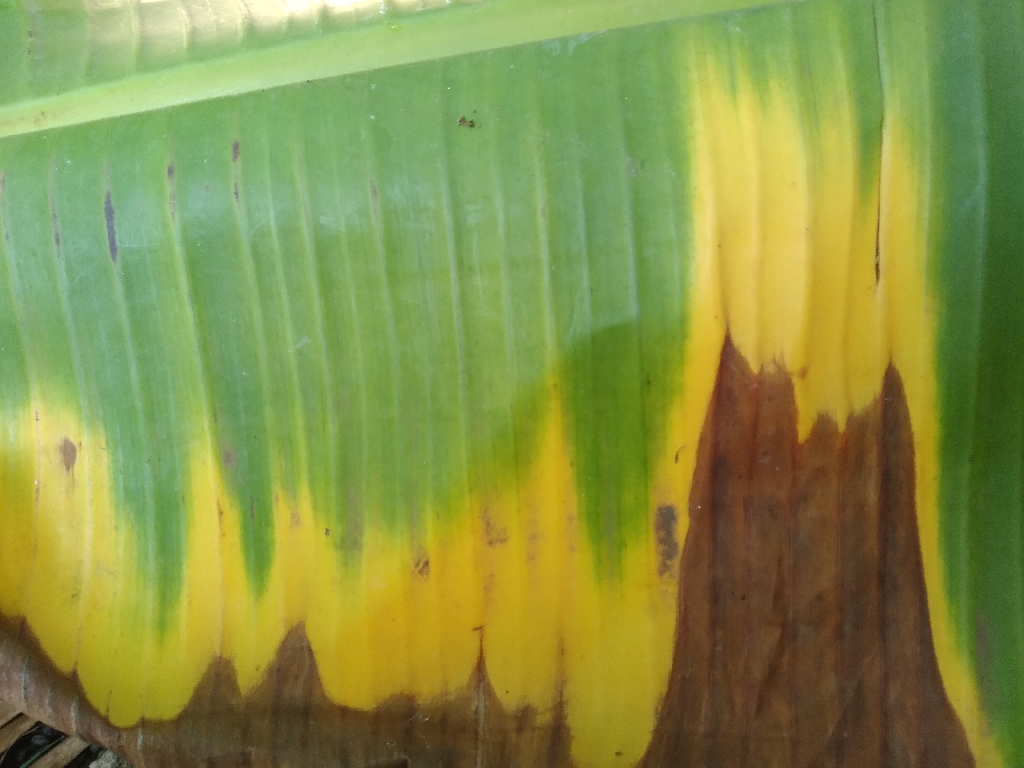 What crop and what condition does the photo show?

banana, fusarium wilt race 1
